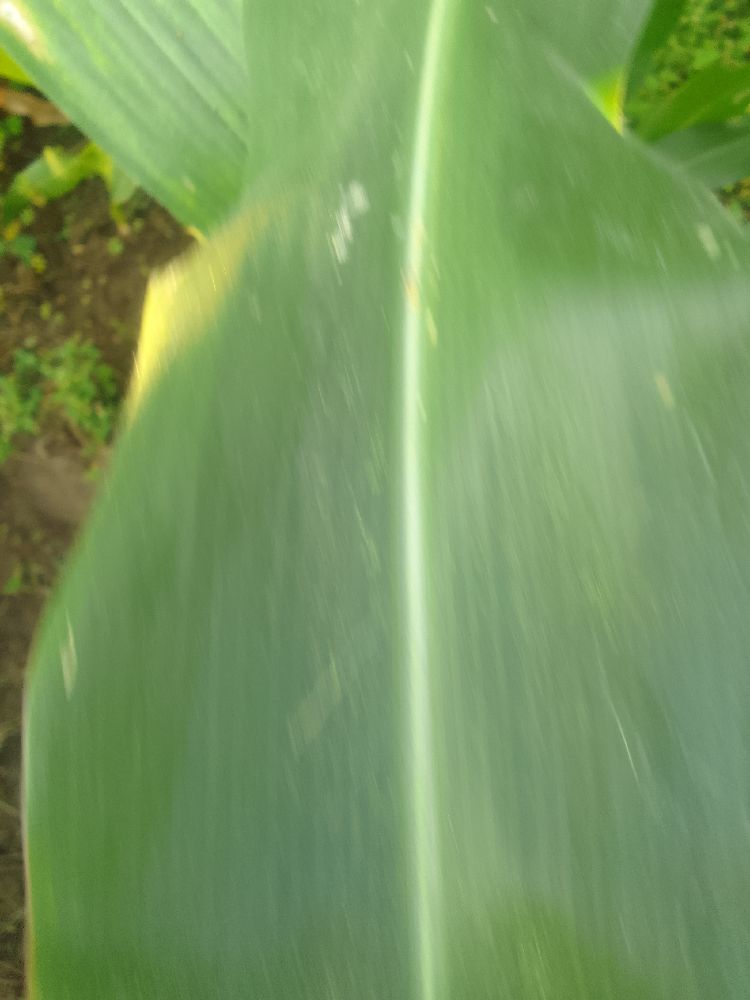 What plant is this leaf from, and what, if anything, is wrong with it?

maize, healthy
